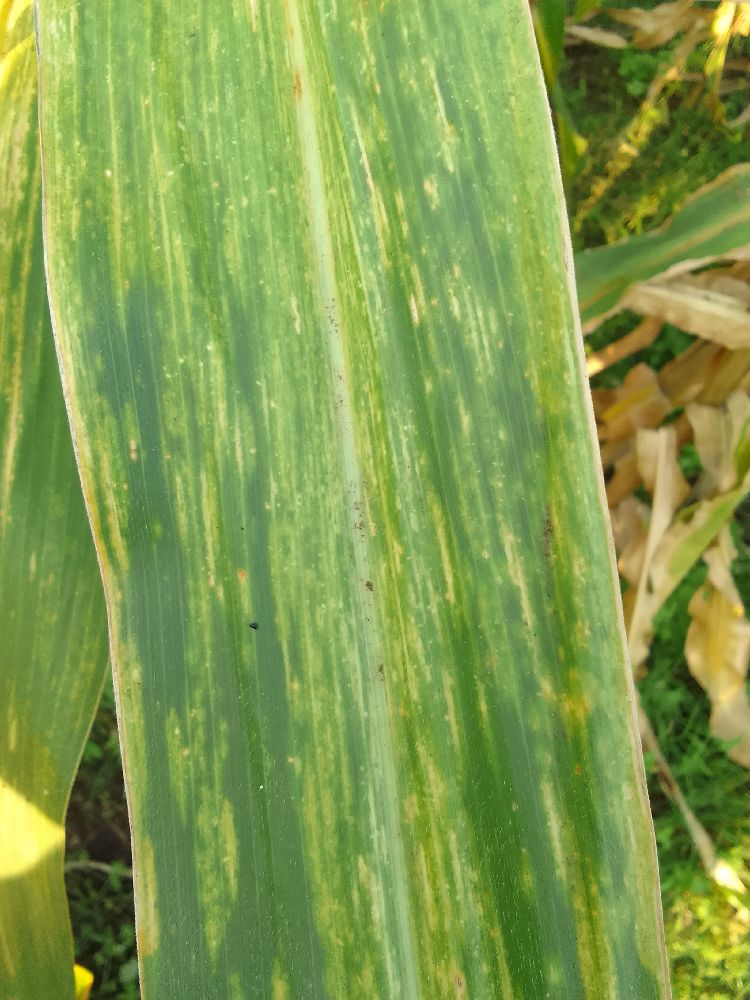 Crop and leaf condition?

maize, maize lethal necrosis
